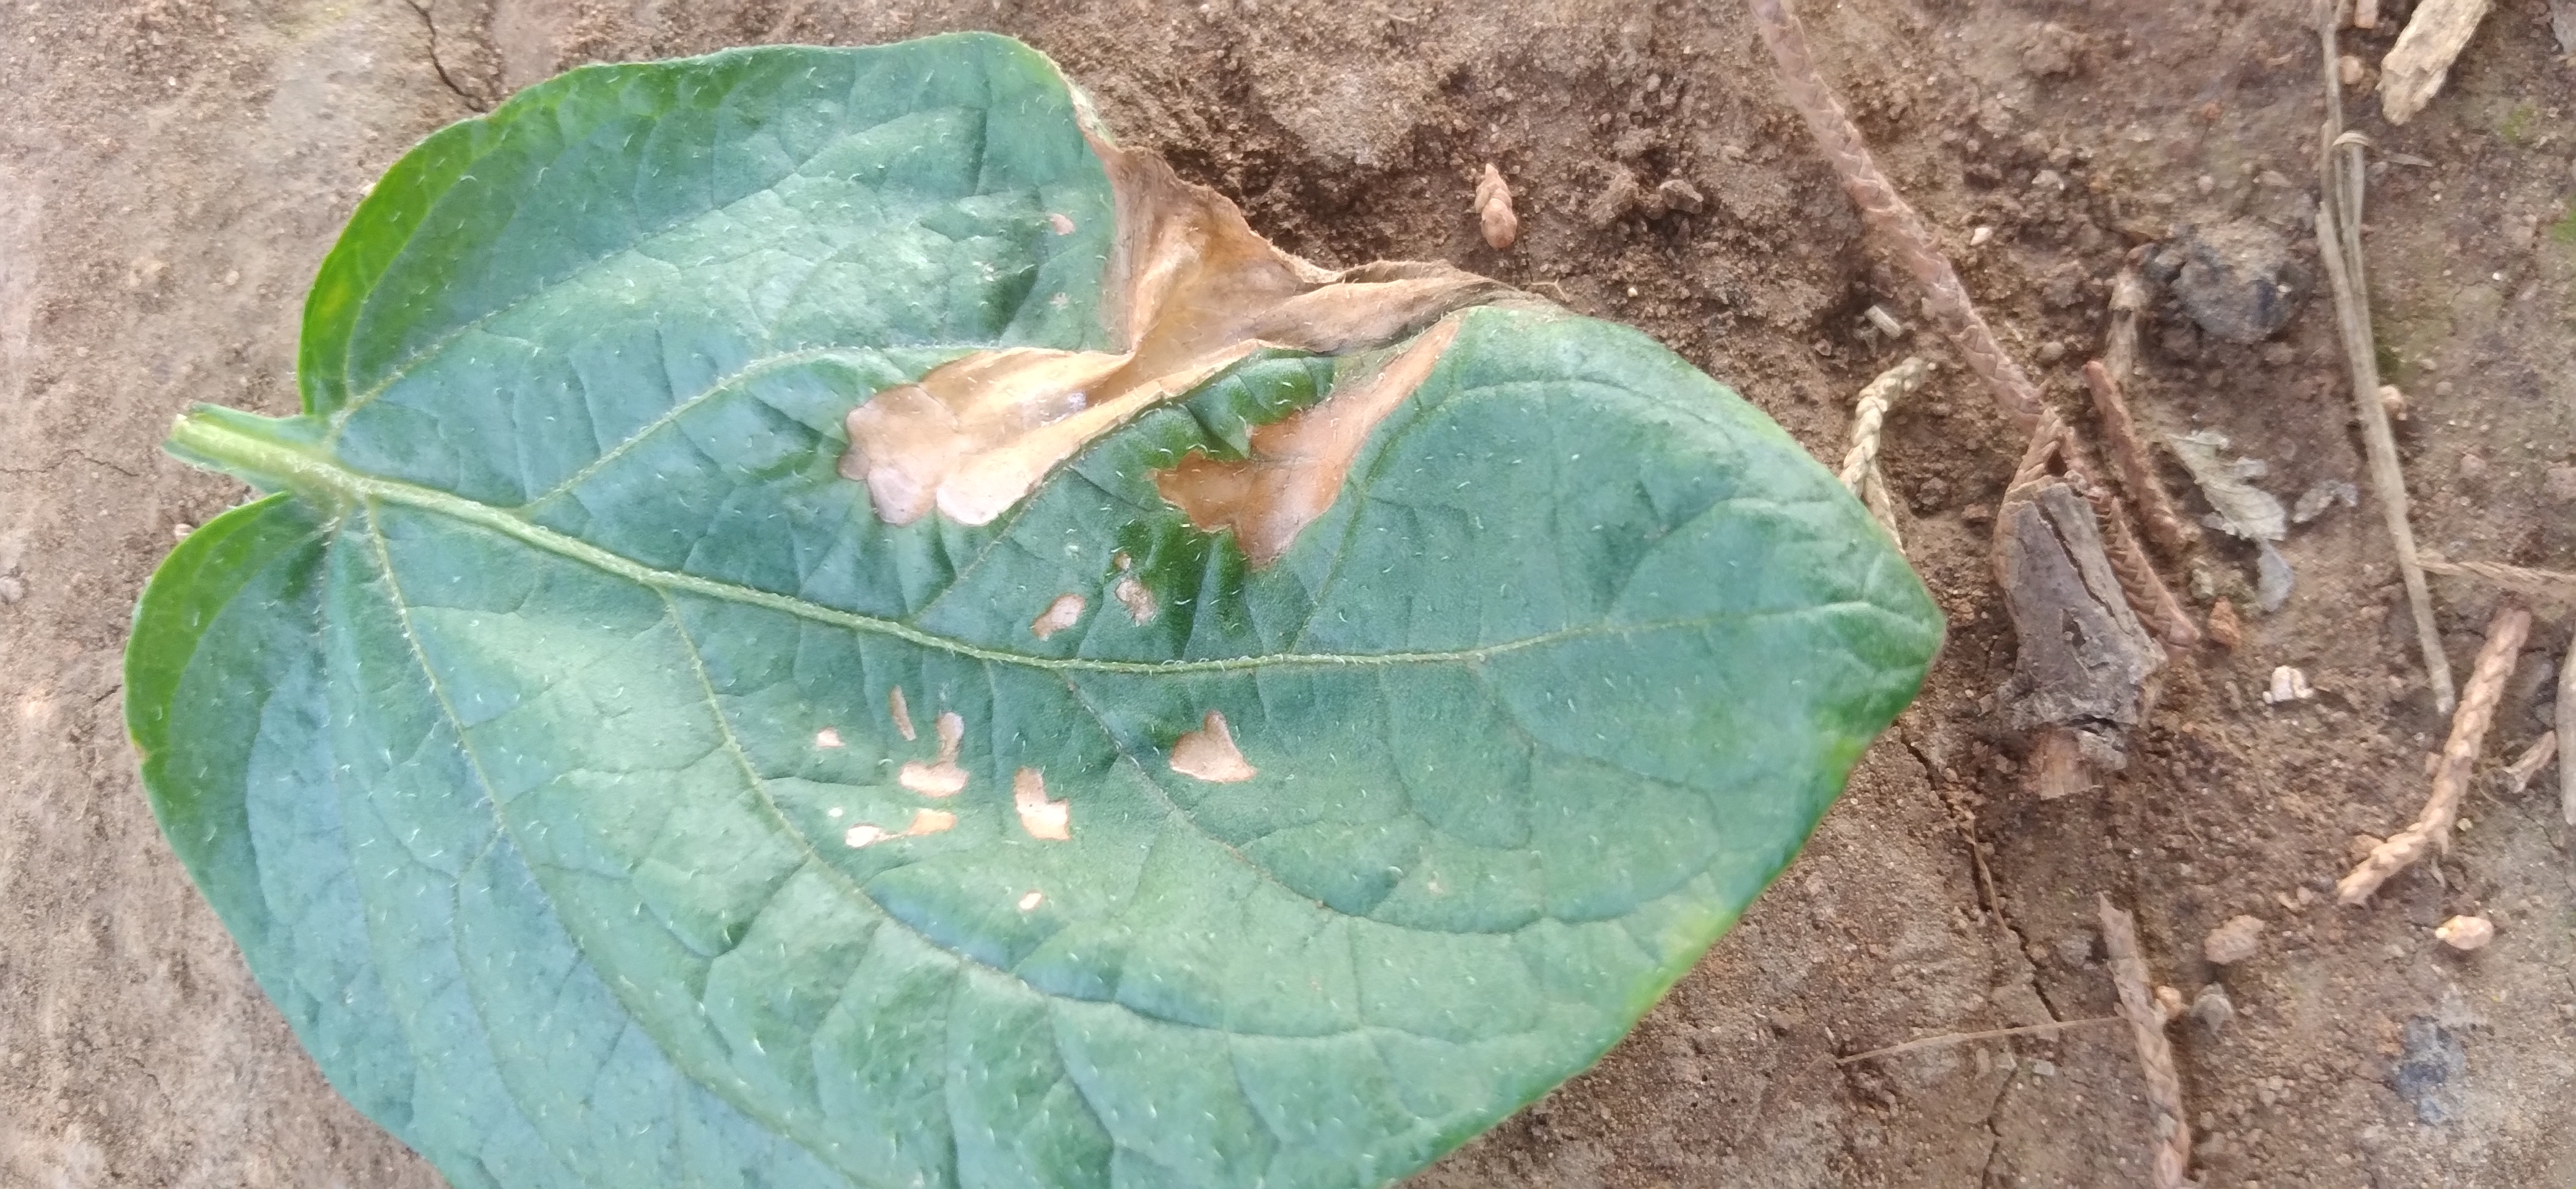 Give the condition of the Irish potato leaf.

early blight
